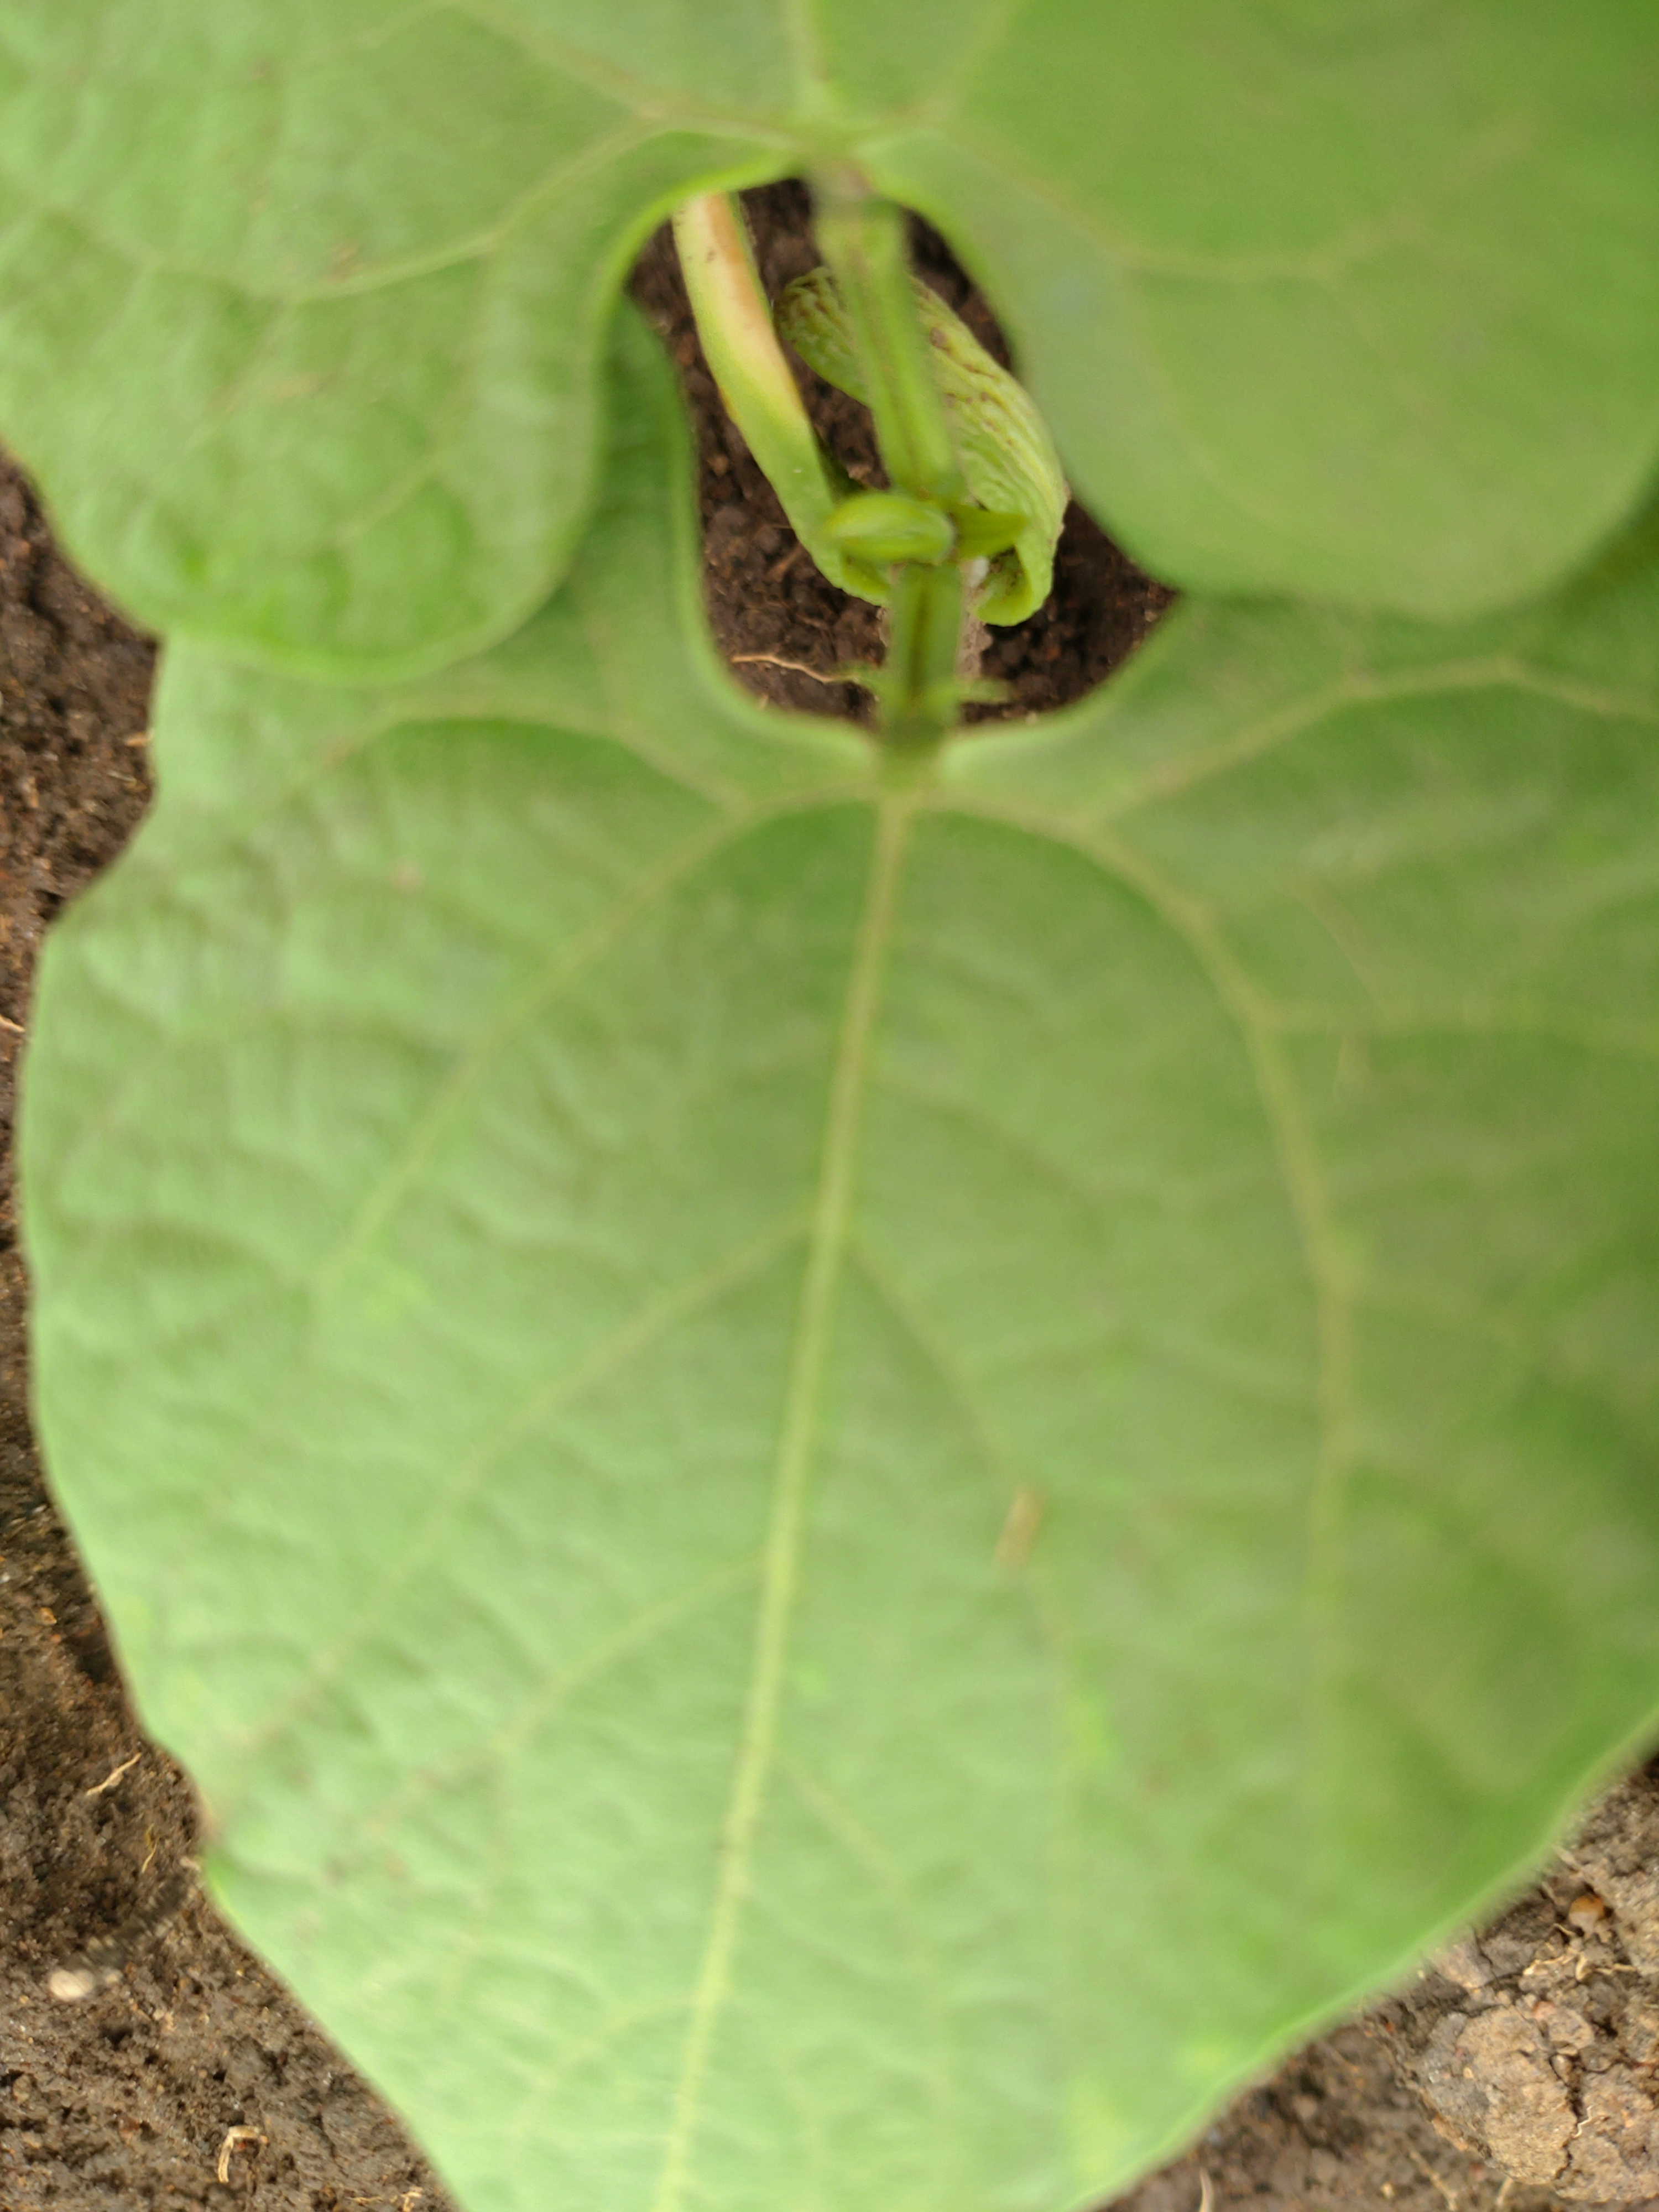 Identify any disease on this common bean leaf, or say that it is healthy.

healthy
